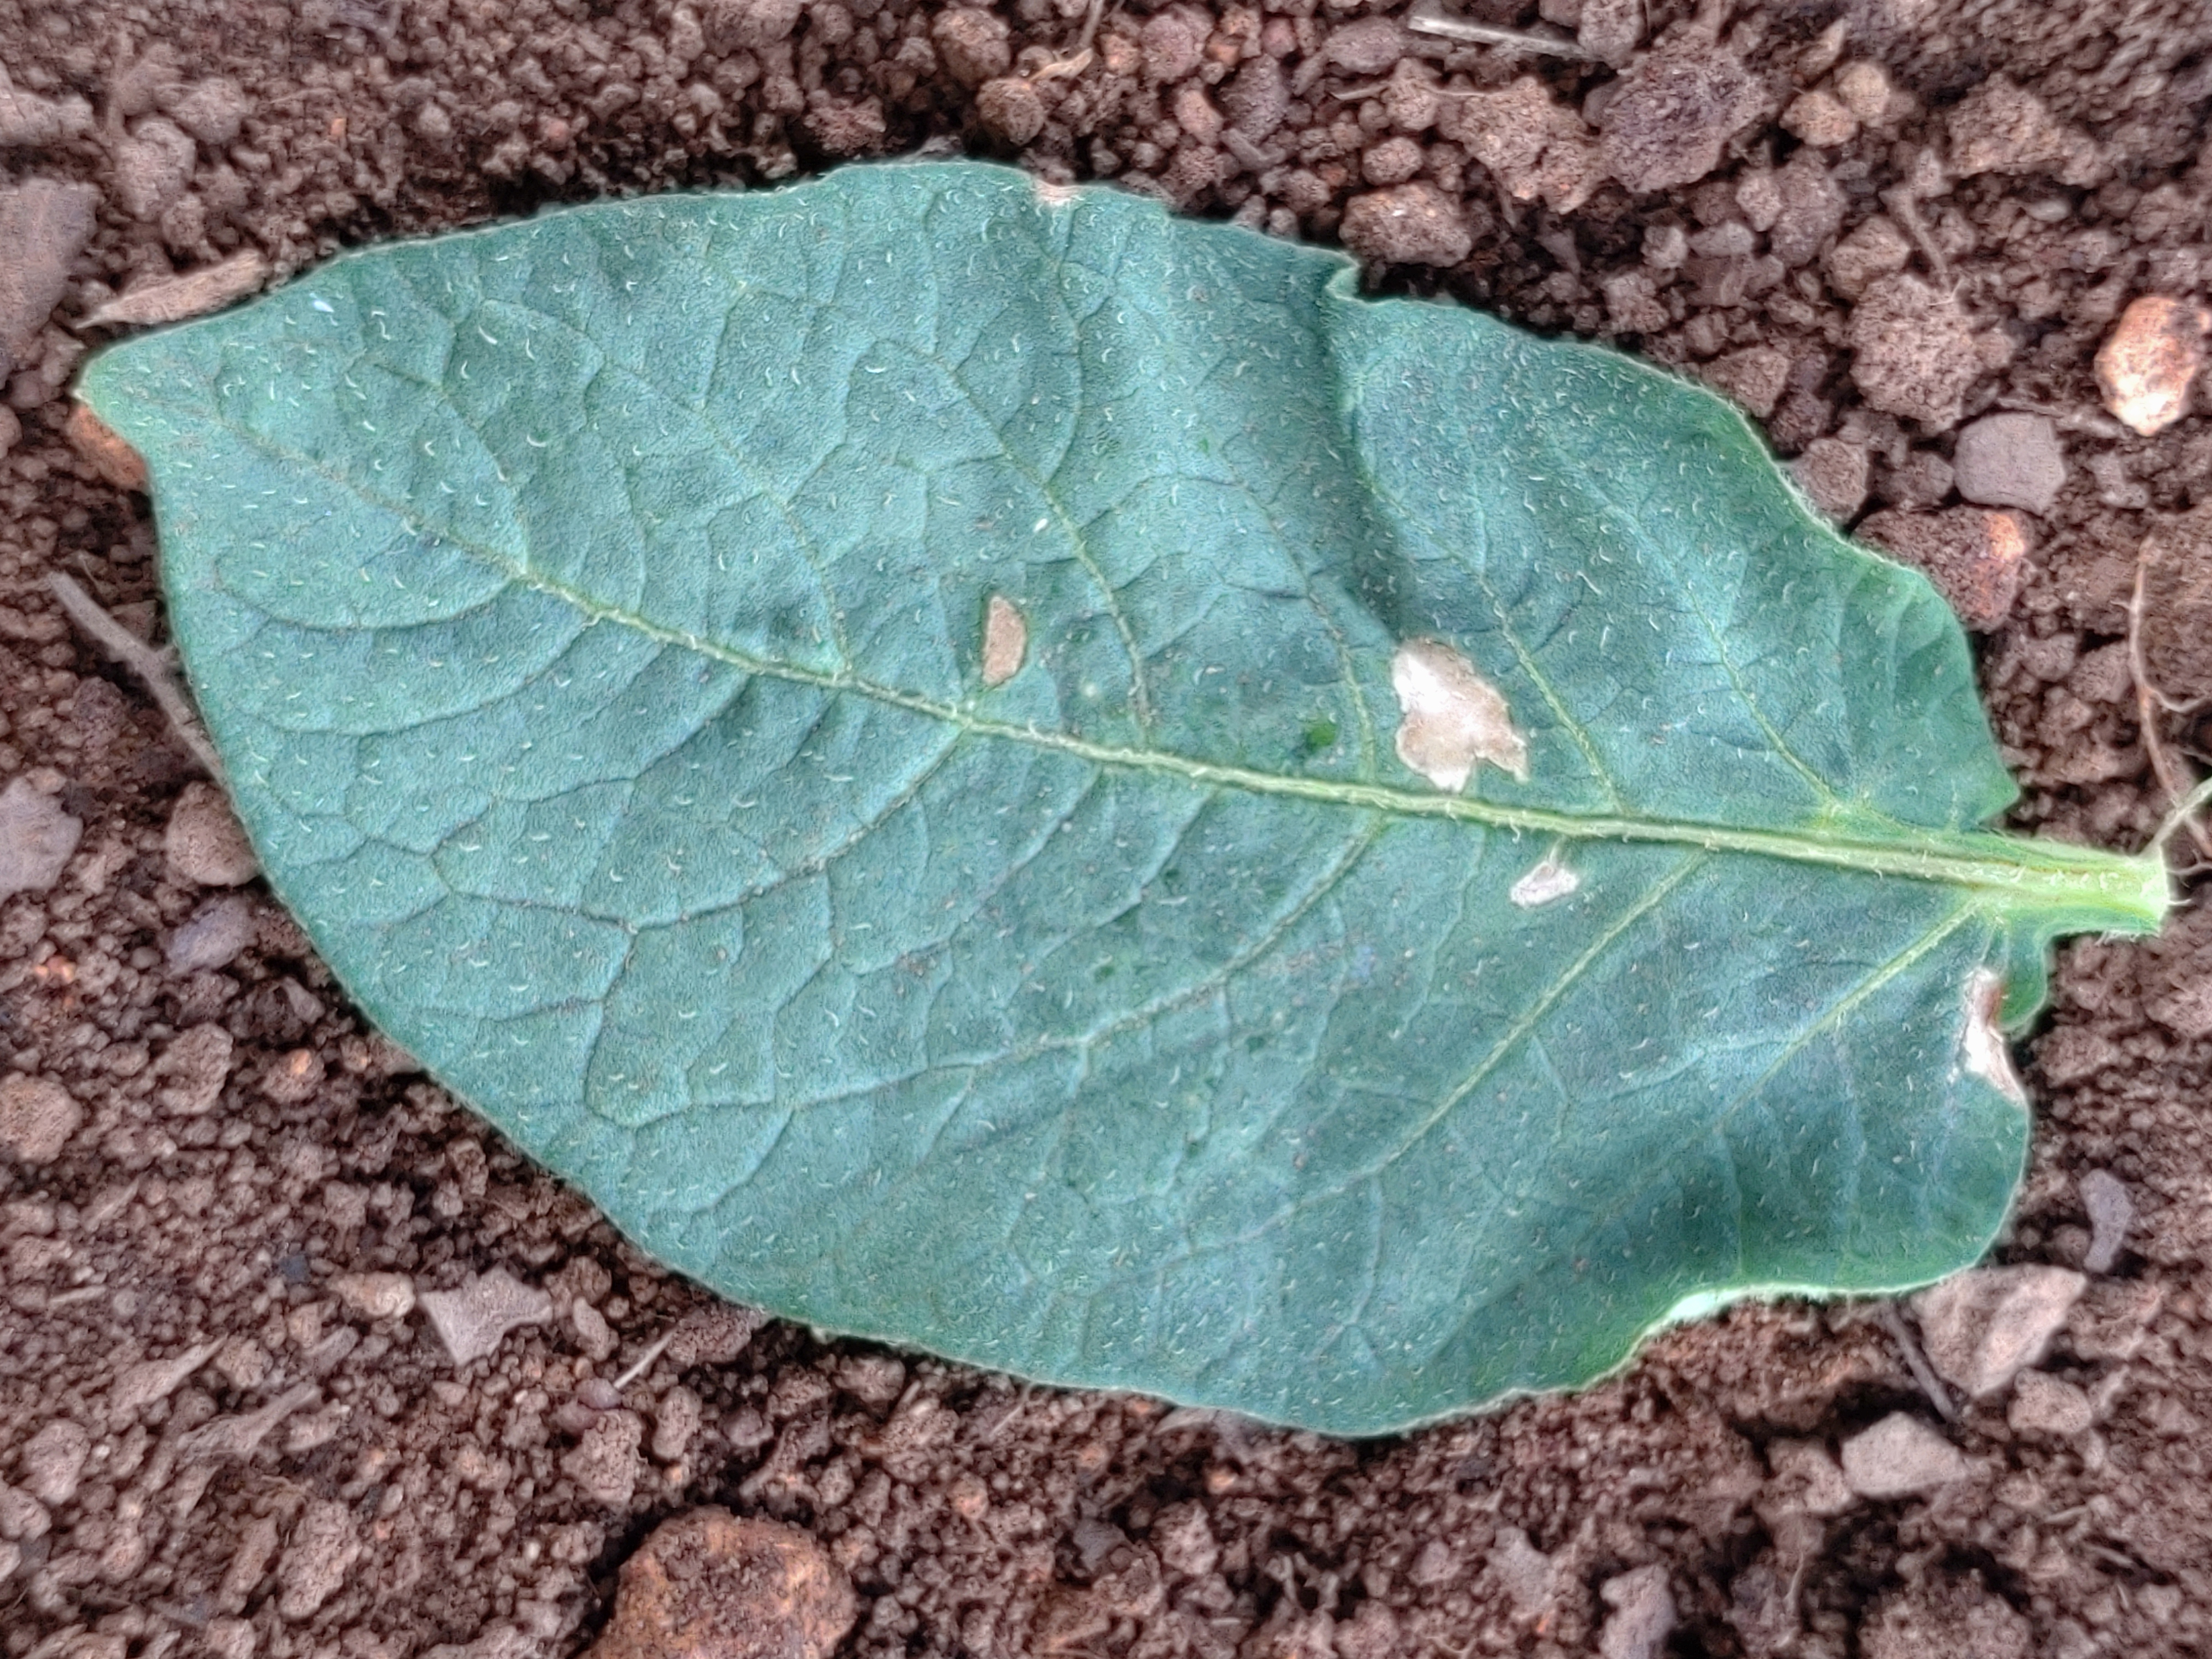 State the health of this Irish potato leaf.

early blight
